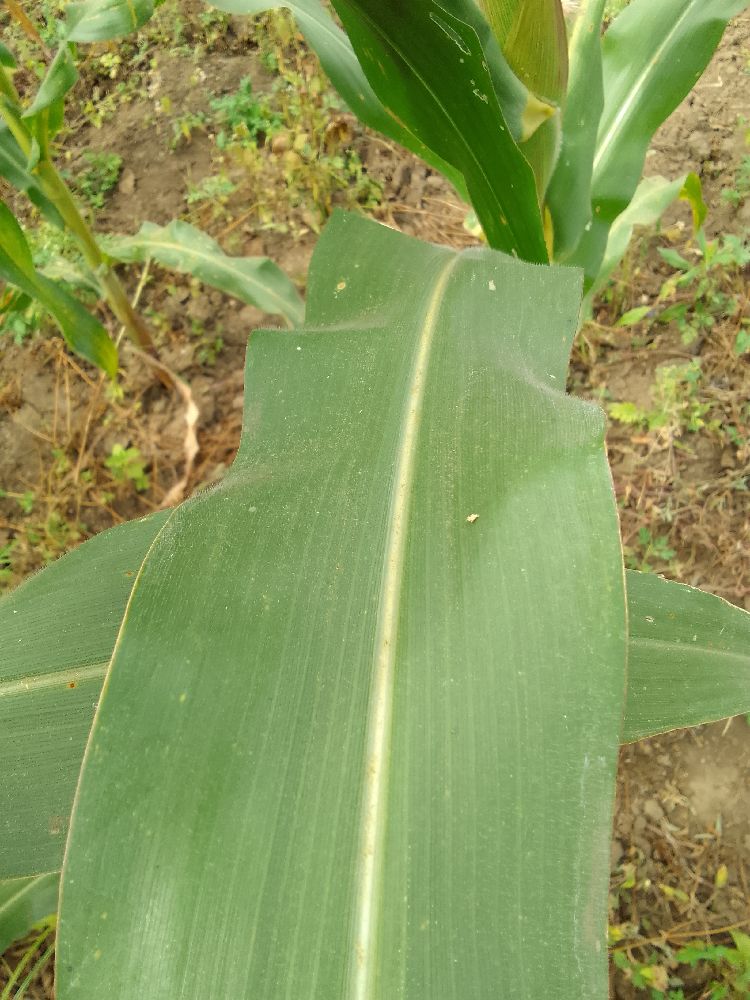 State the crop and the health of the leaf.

maize, healthy
